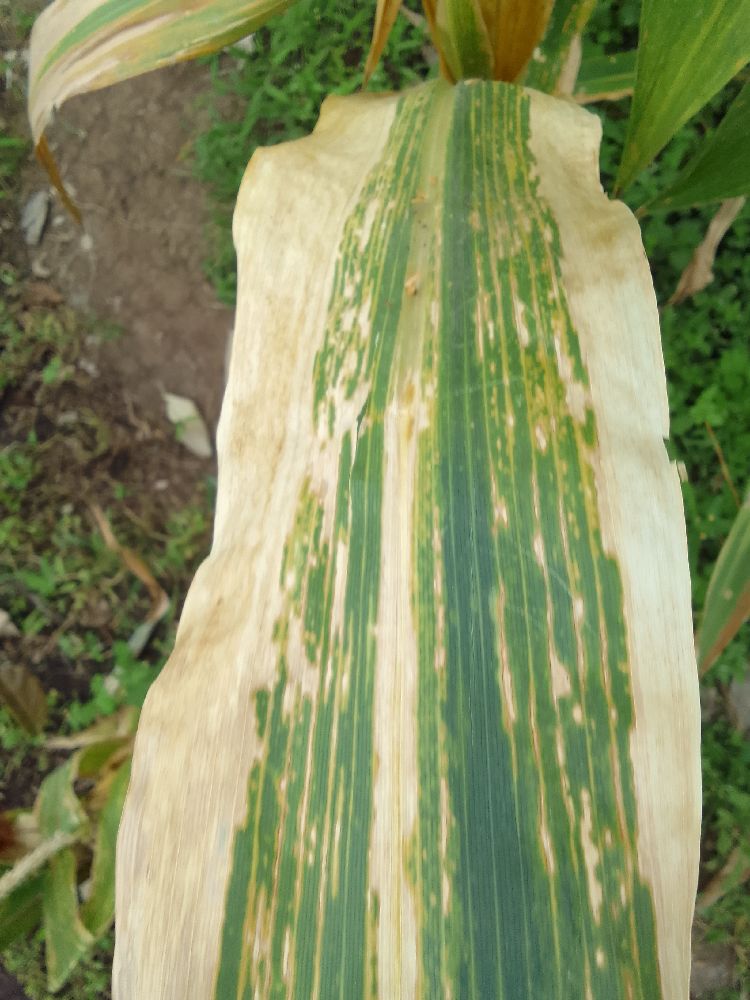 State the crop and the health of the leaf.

maize, maize lethal necrosis
